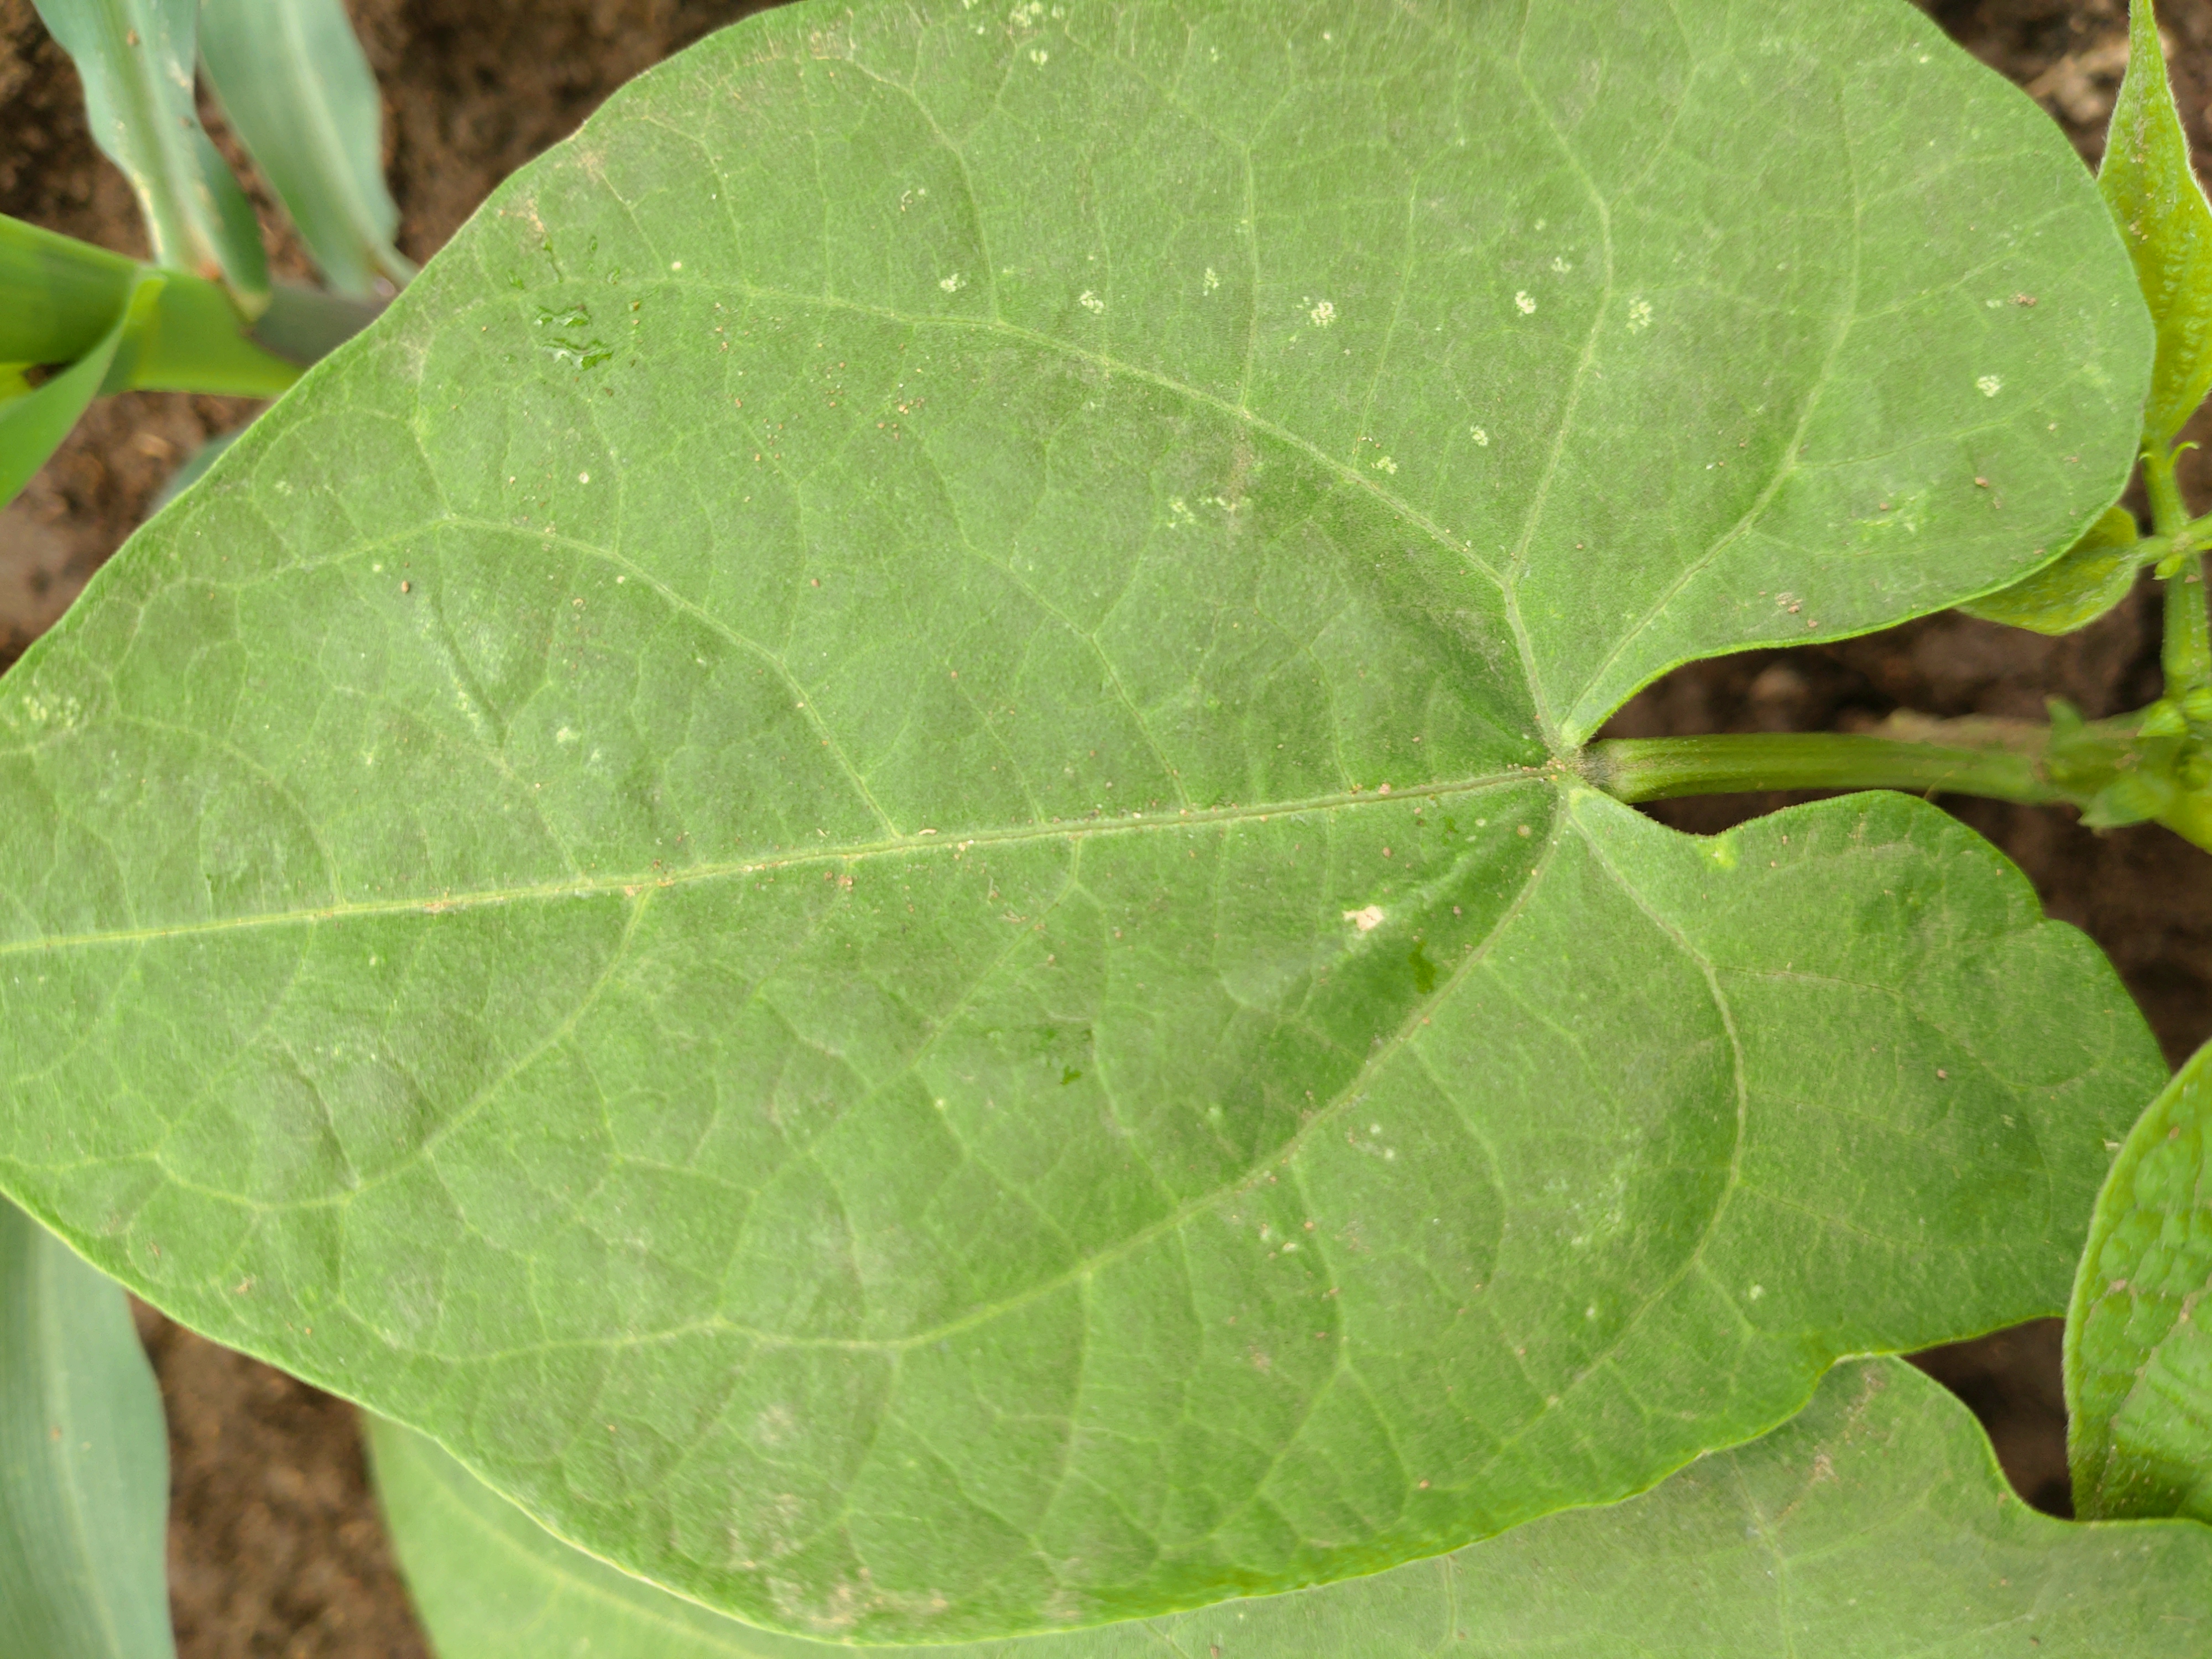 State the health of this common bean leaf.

healthy
